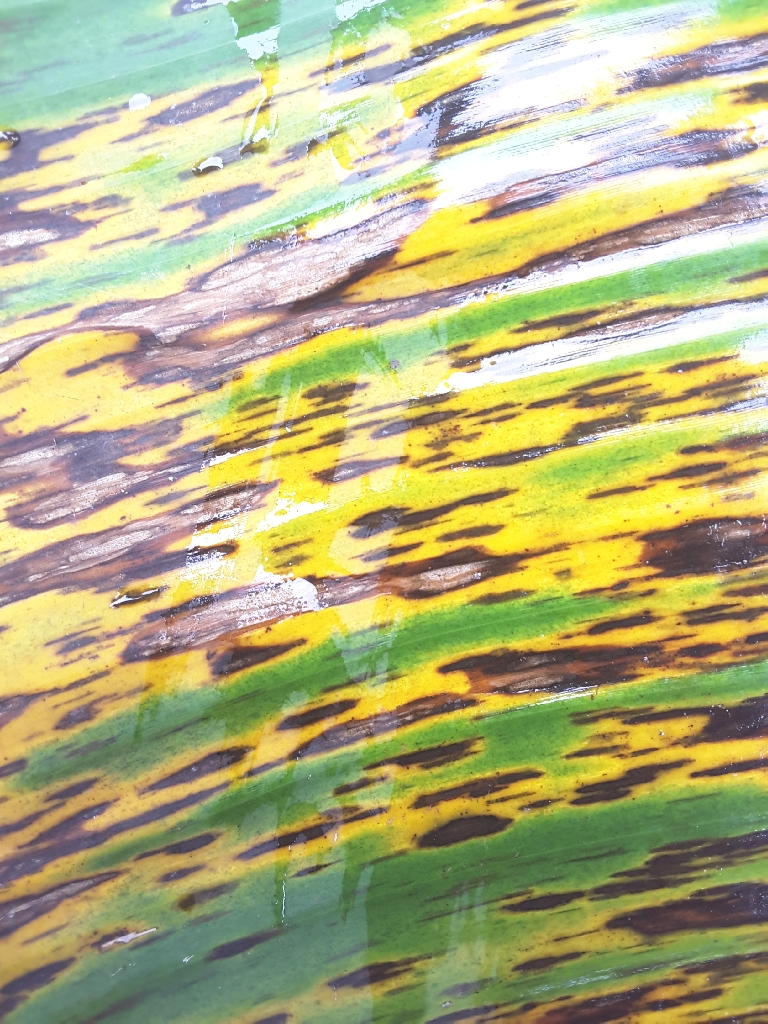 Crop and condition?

banana, black sigatoka
